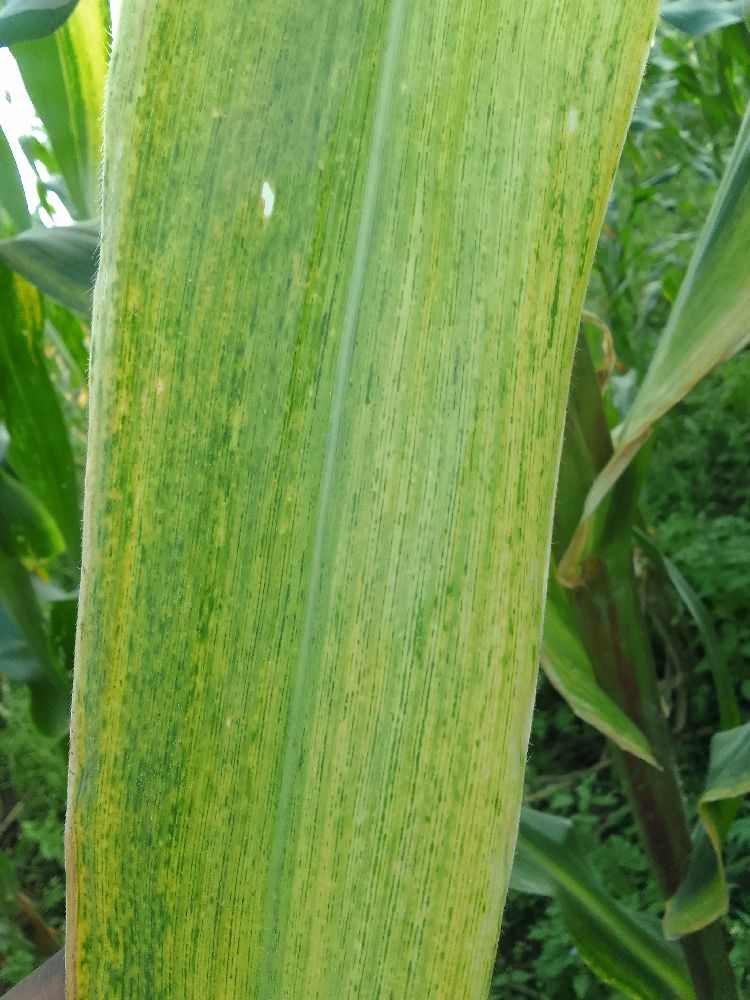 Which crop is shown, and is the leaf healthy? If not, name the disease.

maize, maize lethal necrosis
